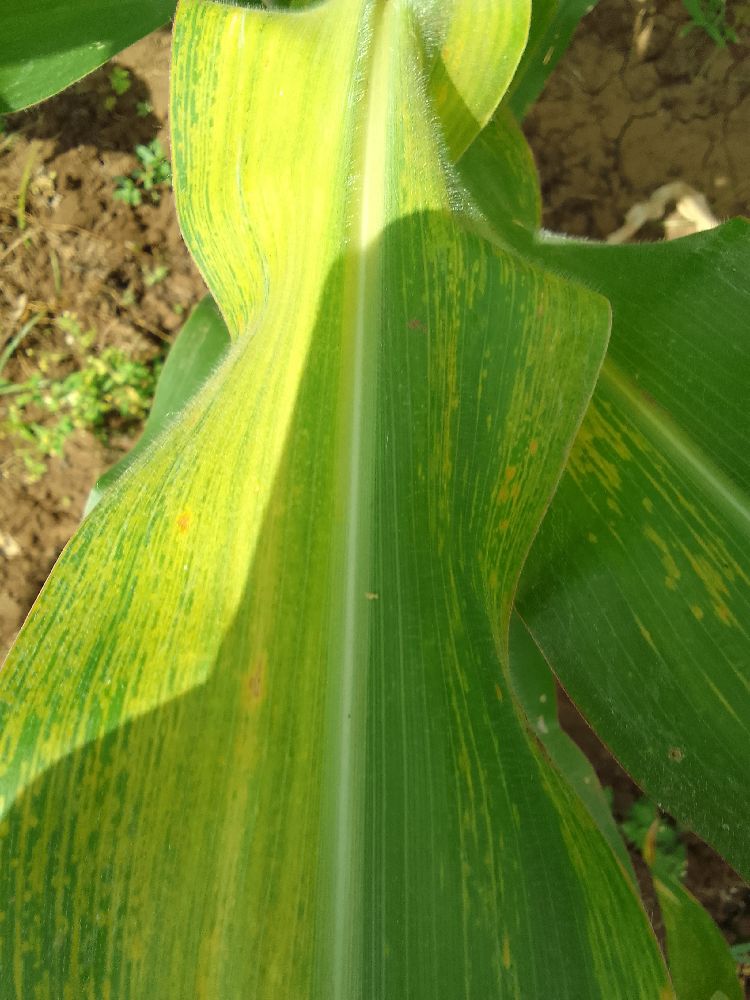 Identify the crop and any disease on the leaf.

maize, maize lethal necrosis
